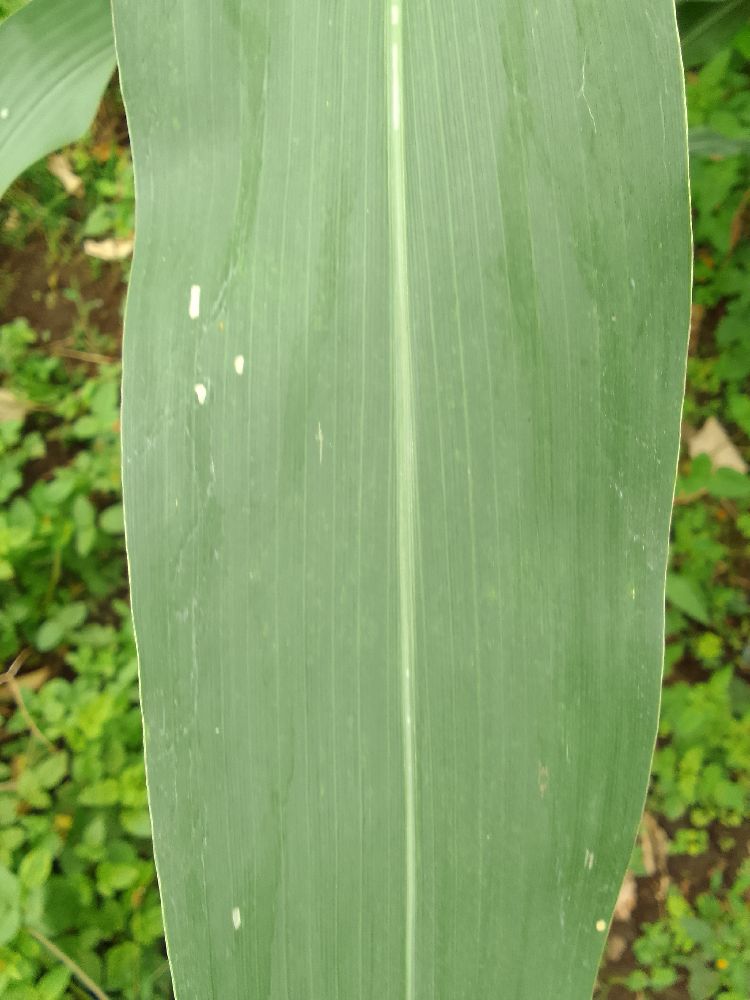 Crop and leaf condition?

maize, healthy
